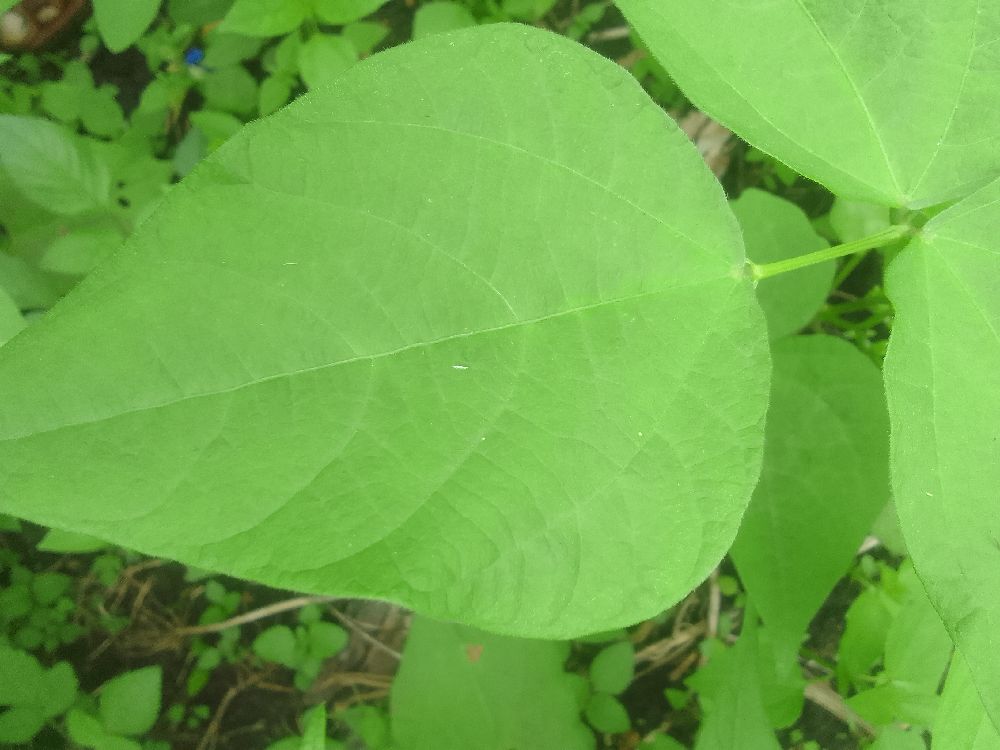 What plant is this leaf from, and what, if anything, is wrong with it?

common bean, healthy
